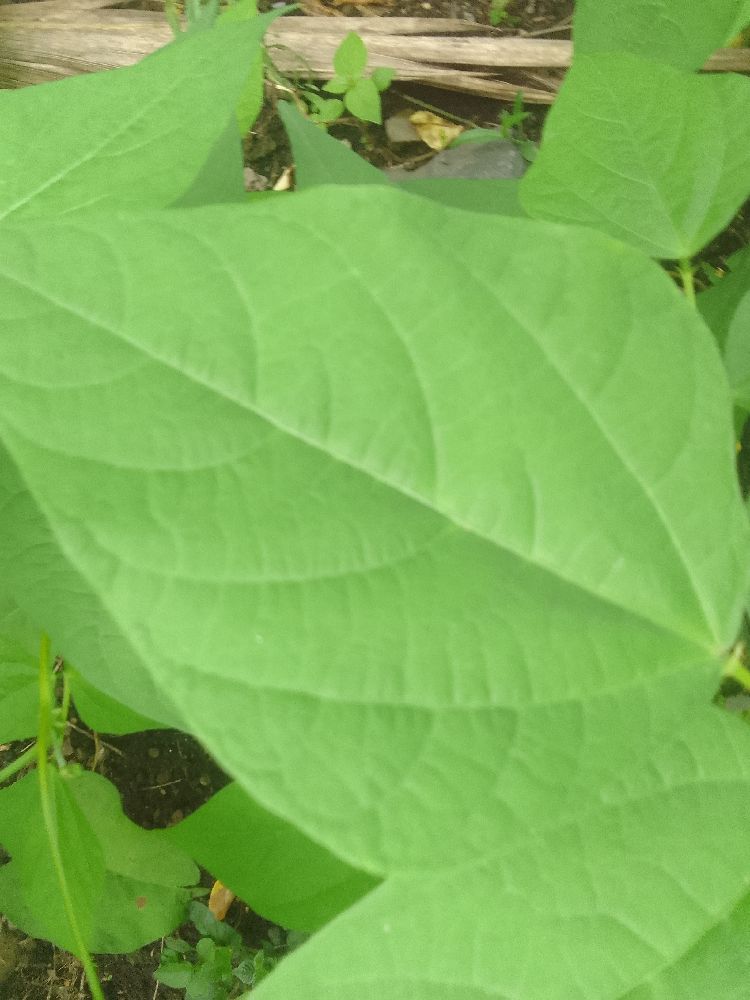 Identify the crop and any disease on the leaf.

common bean, healthy
